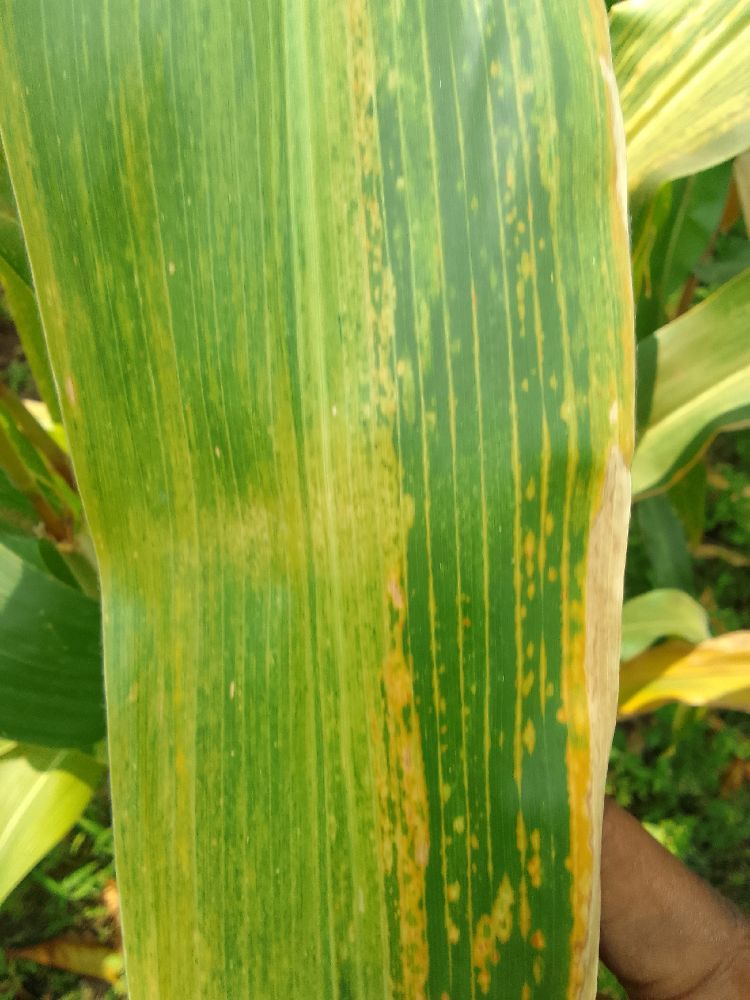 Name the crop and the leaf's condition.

maize, maize lethal necrosis
